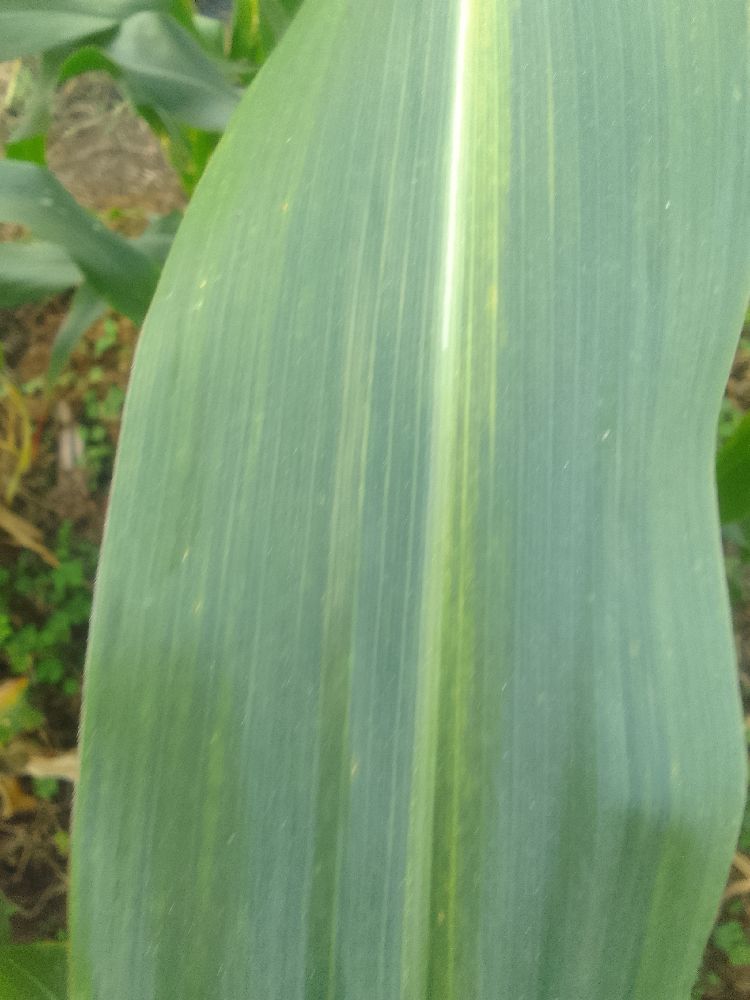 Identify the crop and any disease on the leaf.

maize, healthy
